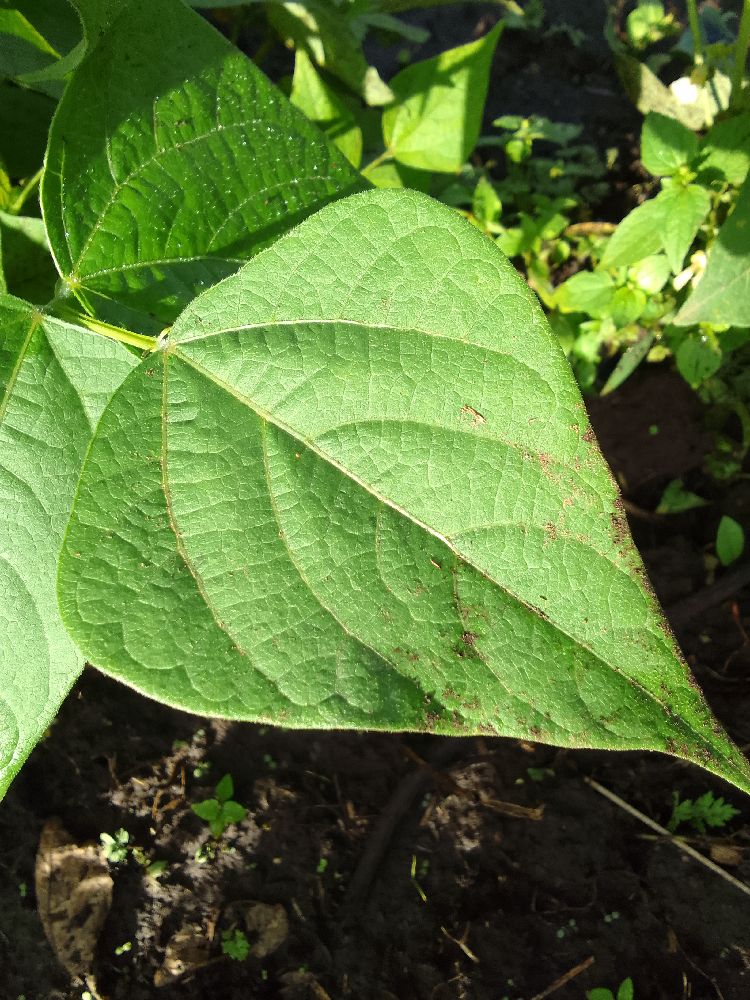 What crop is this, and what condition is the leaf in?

common bean, healthy
